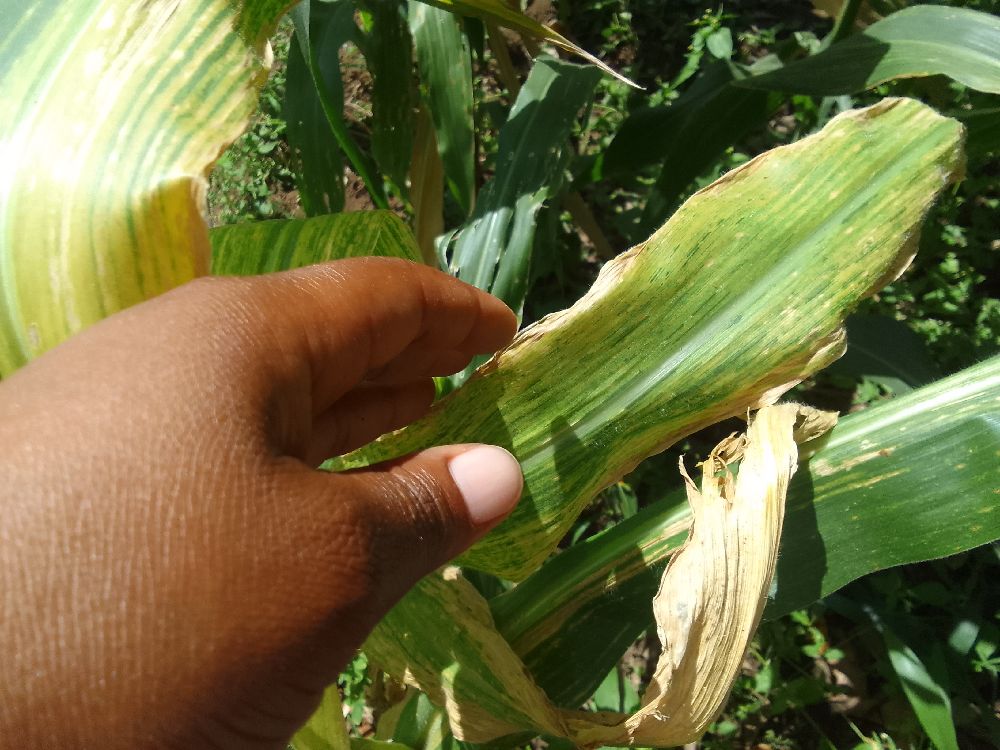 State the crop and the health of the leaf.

maize, maize lethal necrosis
